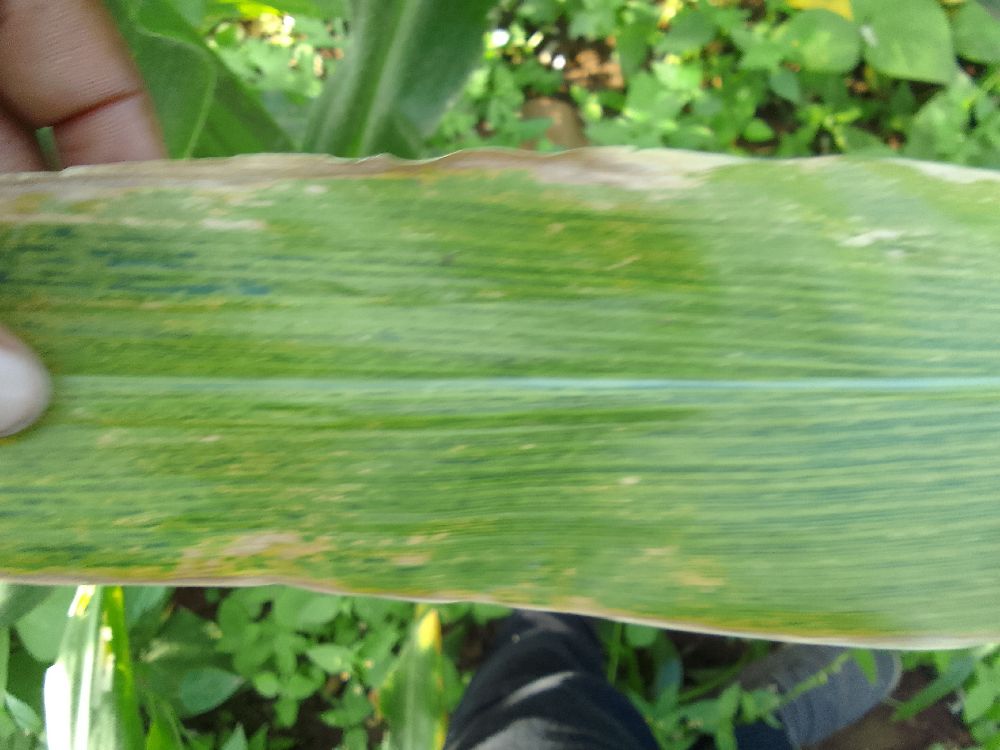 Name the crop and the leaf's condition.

maize, maize lethal necrosis
